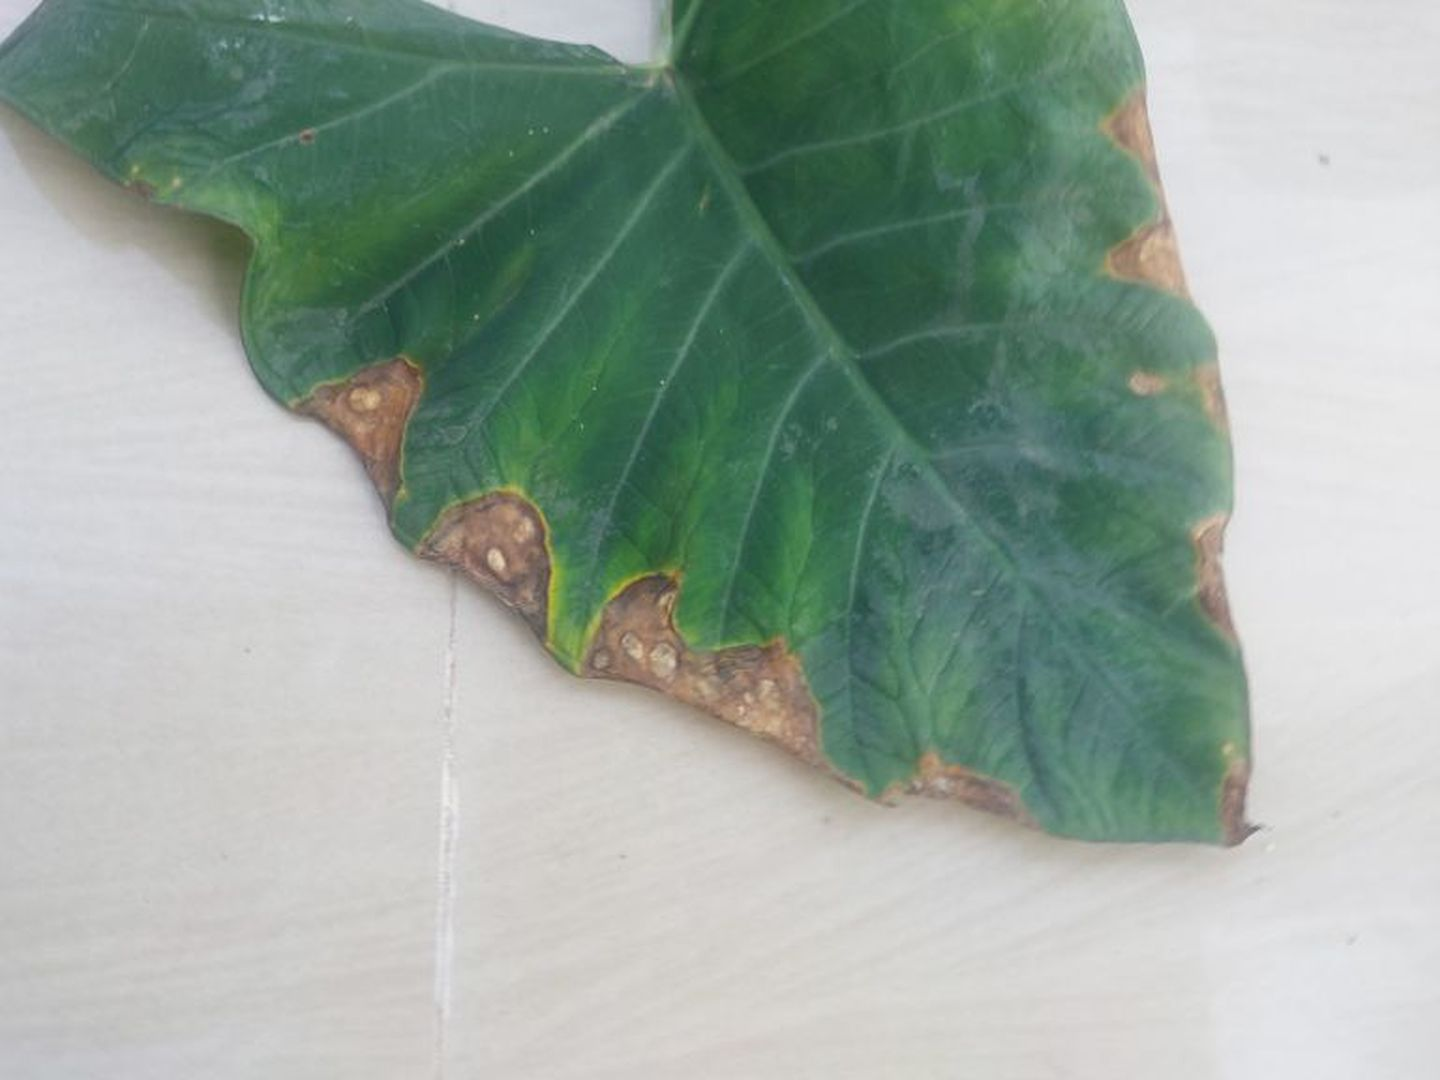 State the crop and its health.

taro, leaf blight
